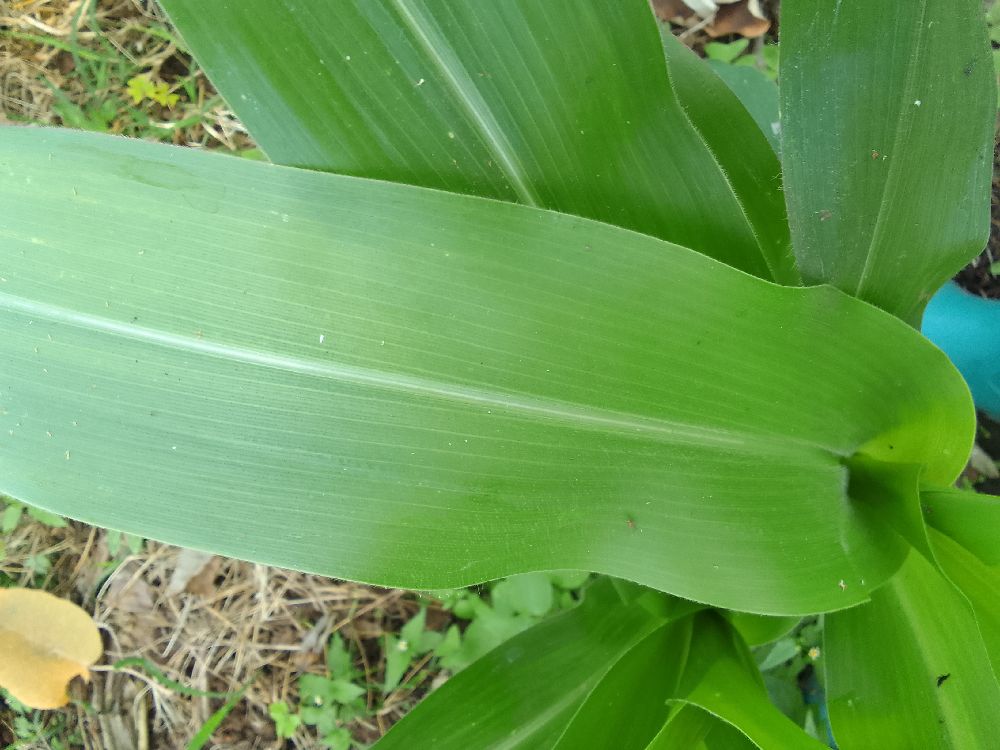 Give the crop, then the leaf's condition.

maize, healthy
